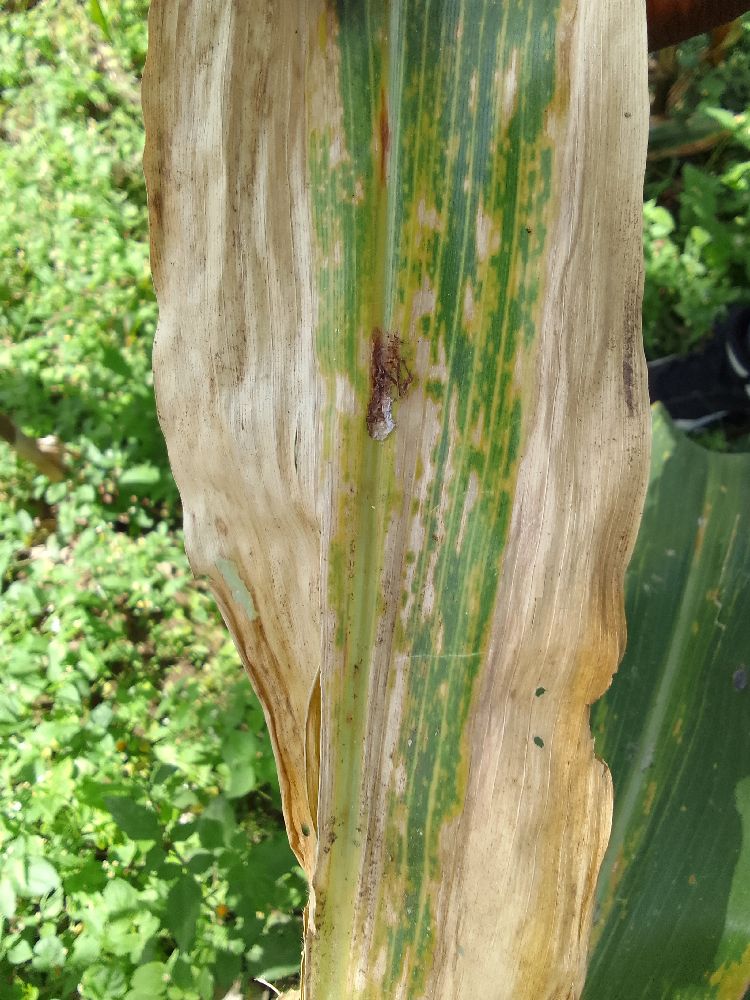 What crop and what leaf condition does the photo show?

maize, maize lethal necrosis
